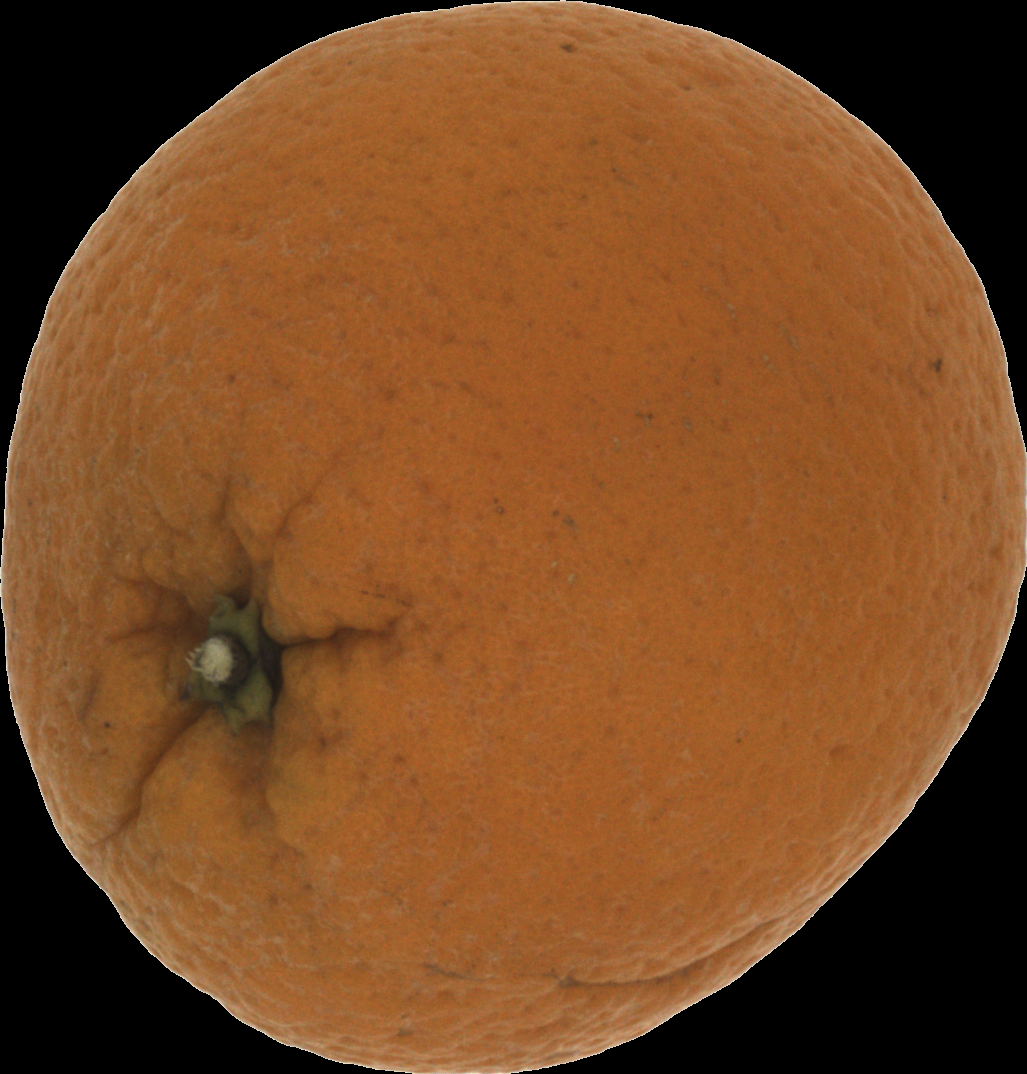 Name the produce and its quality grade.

orange, bad
